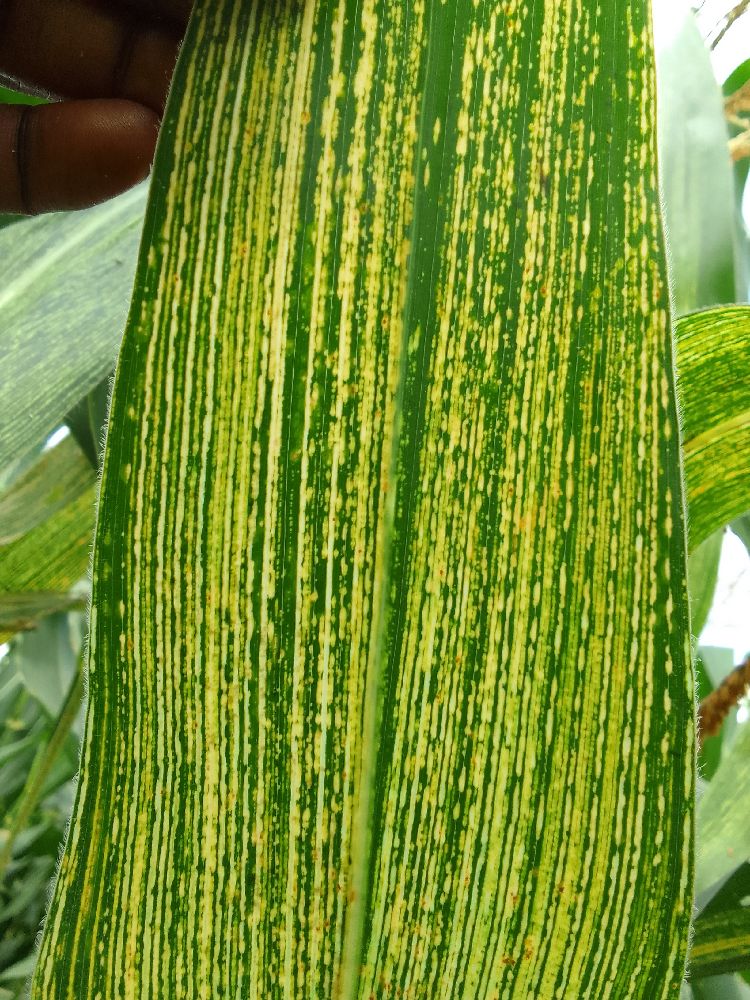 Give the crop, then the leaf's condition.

maize, maize streak virus
